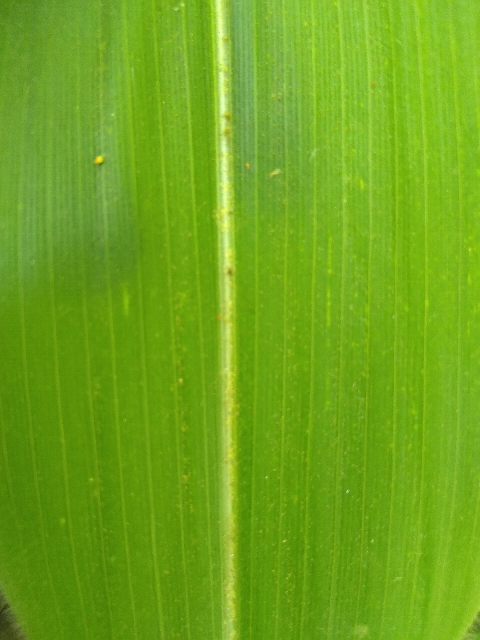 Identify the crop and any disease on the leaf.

maize, healthy
